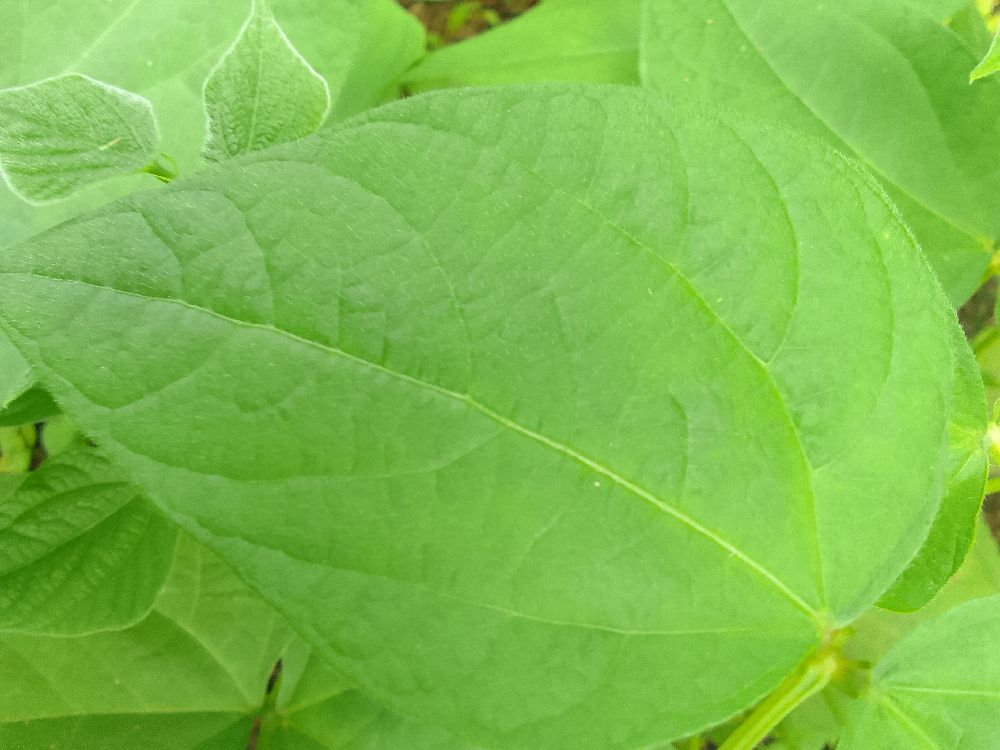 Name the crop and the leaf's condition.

common bean, healthy
